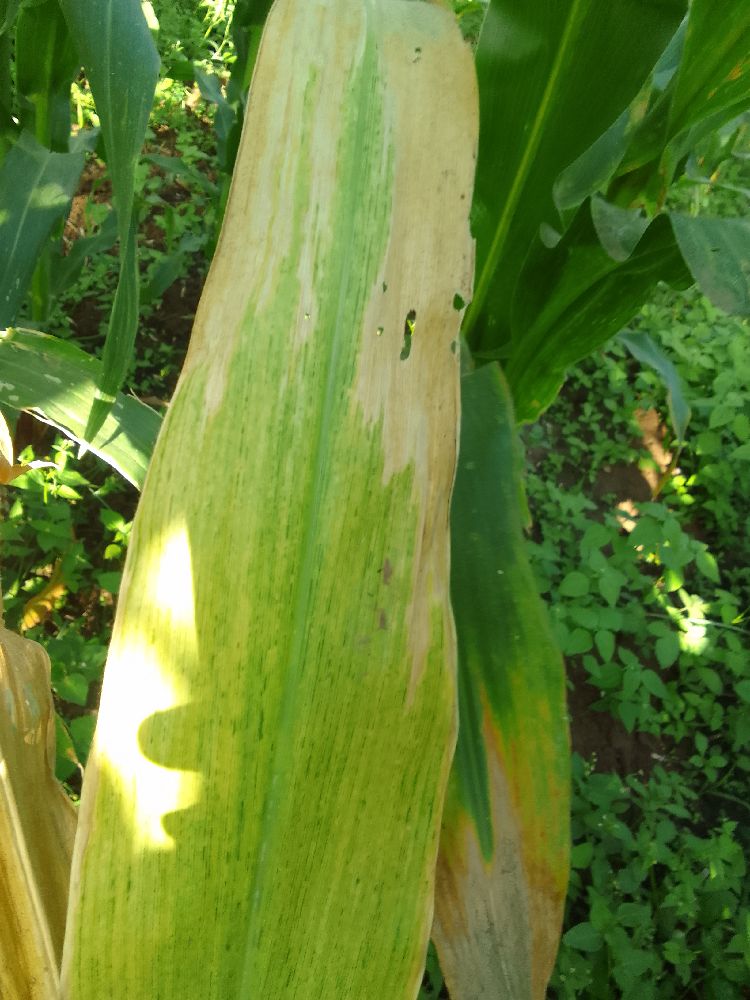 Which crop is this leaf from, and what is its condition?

maize, maize lethal necrosis
